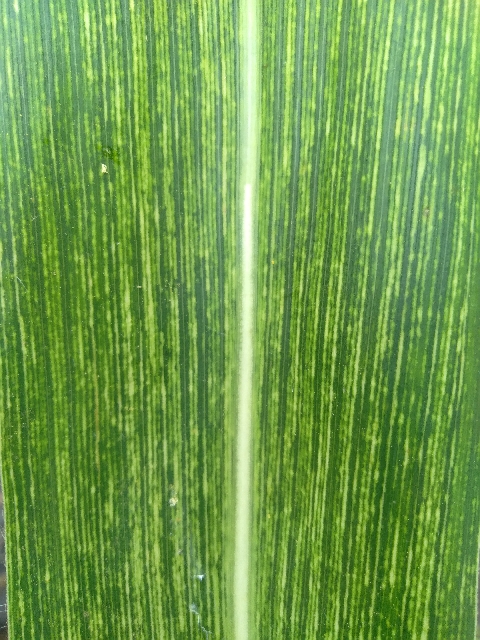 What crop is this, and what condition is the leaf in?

maize, maize streak virus
